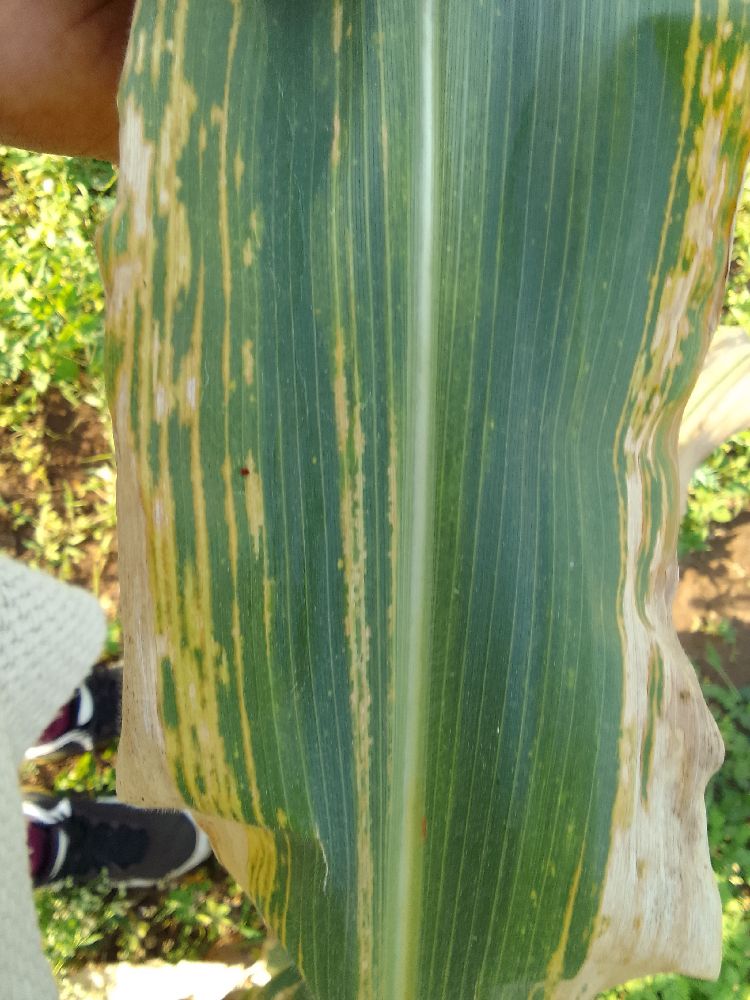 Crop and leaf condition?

maize, maize lethal necrosis
